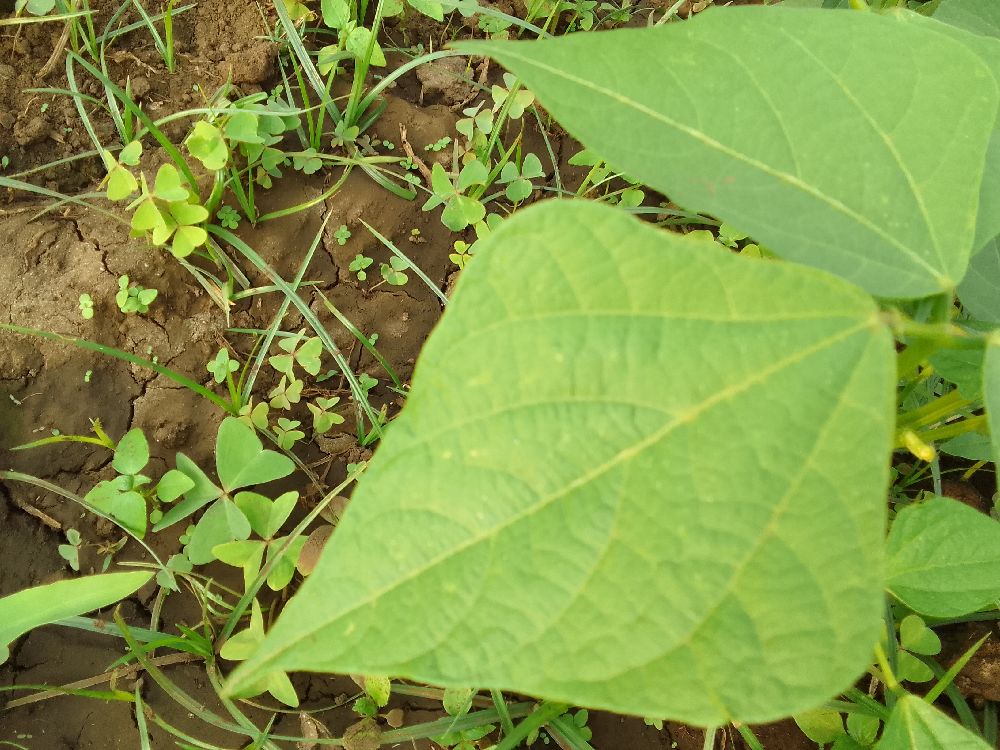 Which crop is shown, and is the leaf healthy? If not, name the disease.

common bean, healthy
